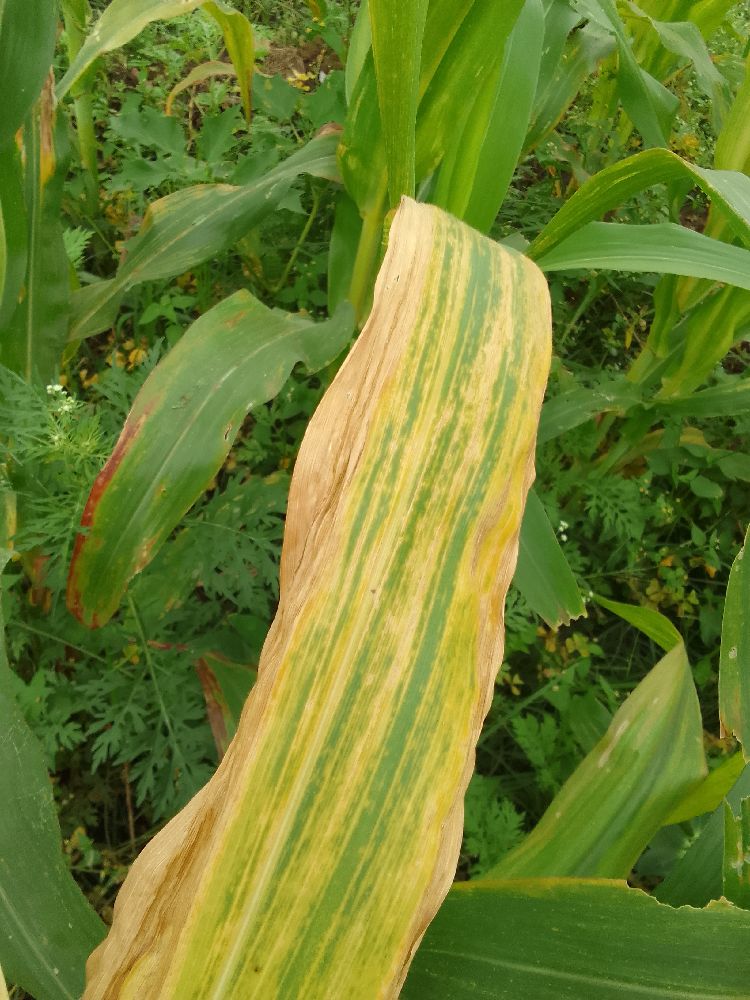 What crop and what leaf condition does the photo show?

maize, maize lethal necrosis
